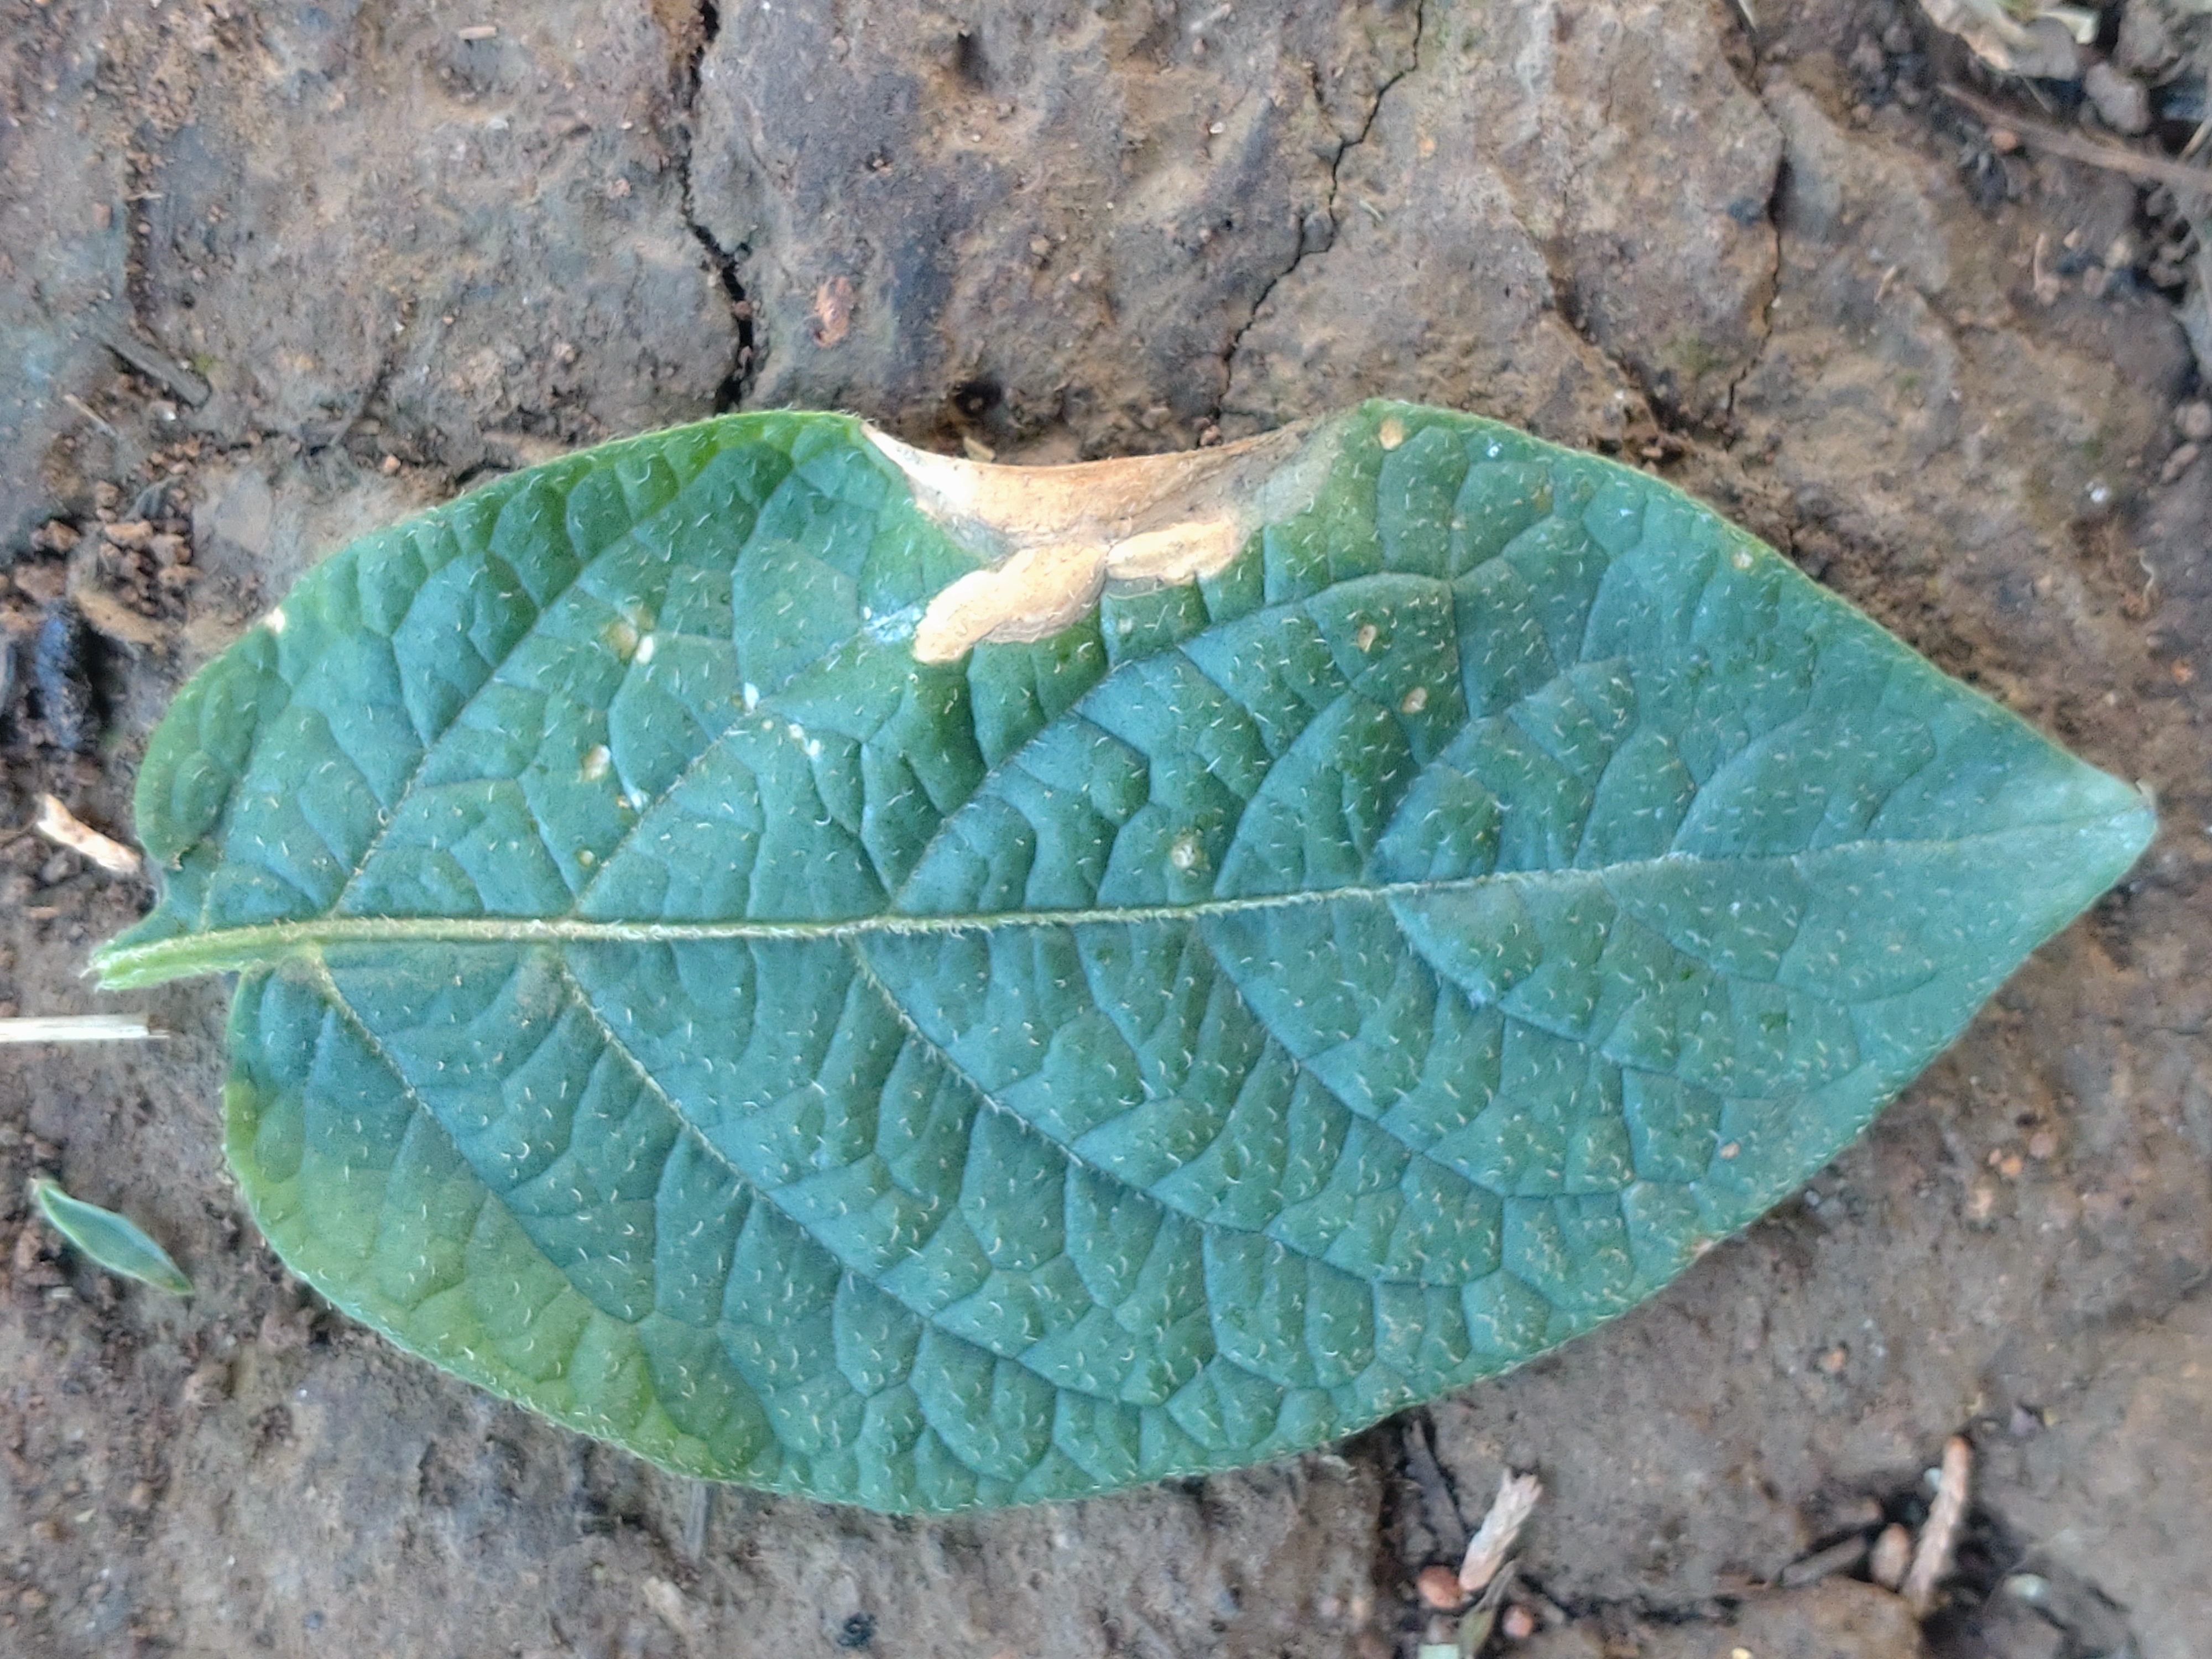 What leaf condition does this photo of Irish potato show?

early blight
